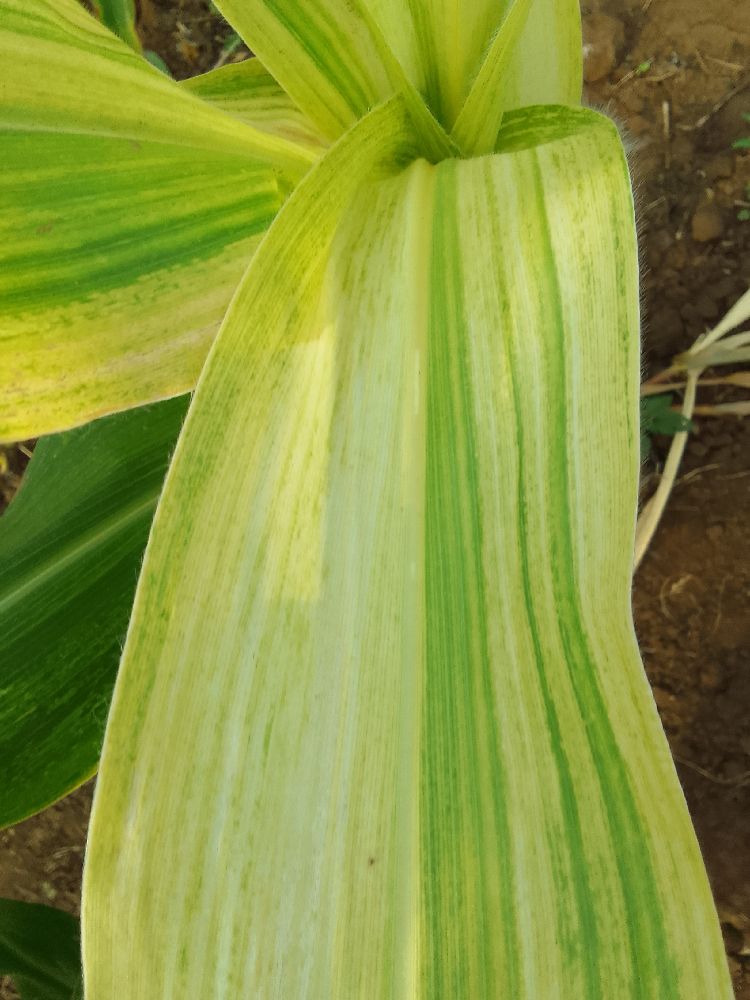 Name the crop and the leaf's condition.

maize, maize lethal necrosis
